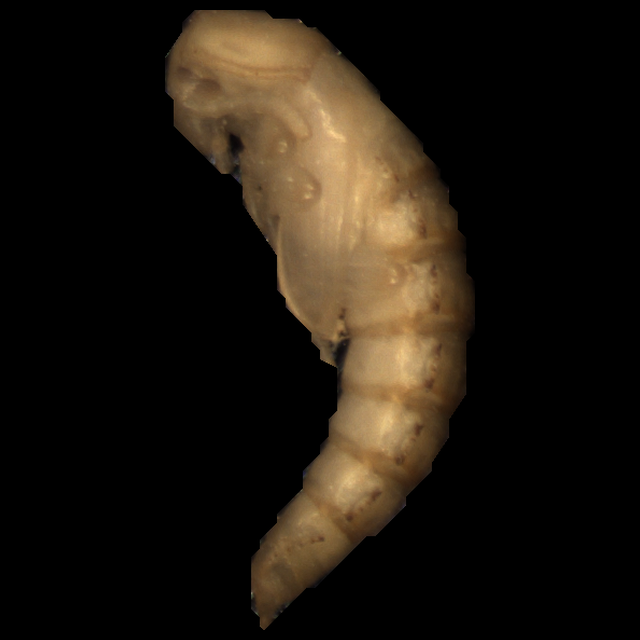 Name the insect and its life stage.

mealworm pupa
